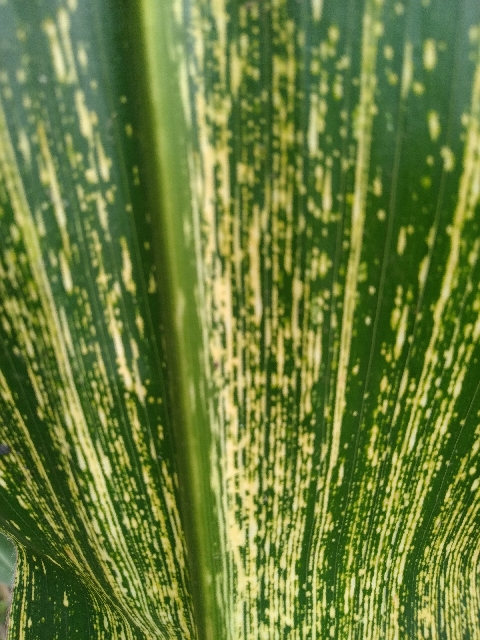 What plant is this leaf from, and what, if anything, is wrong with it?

maize, maize streak virus
